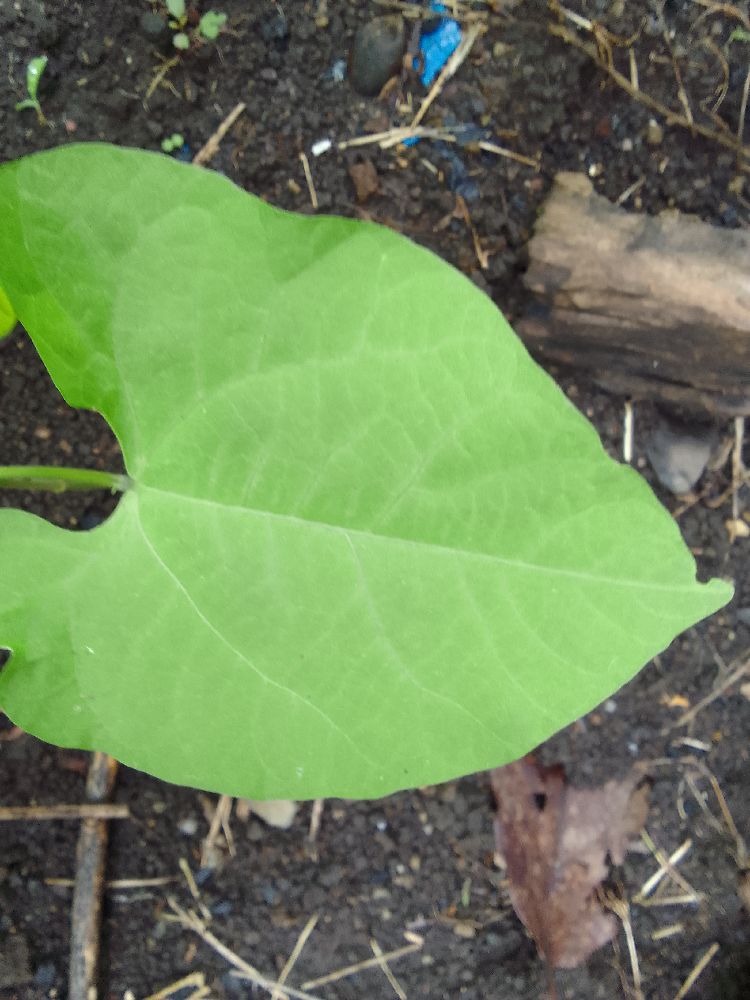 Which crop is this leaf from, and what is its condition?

common bean, healthy
